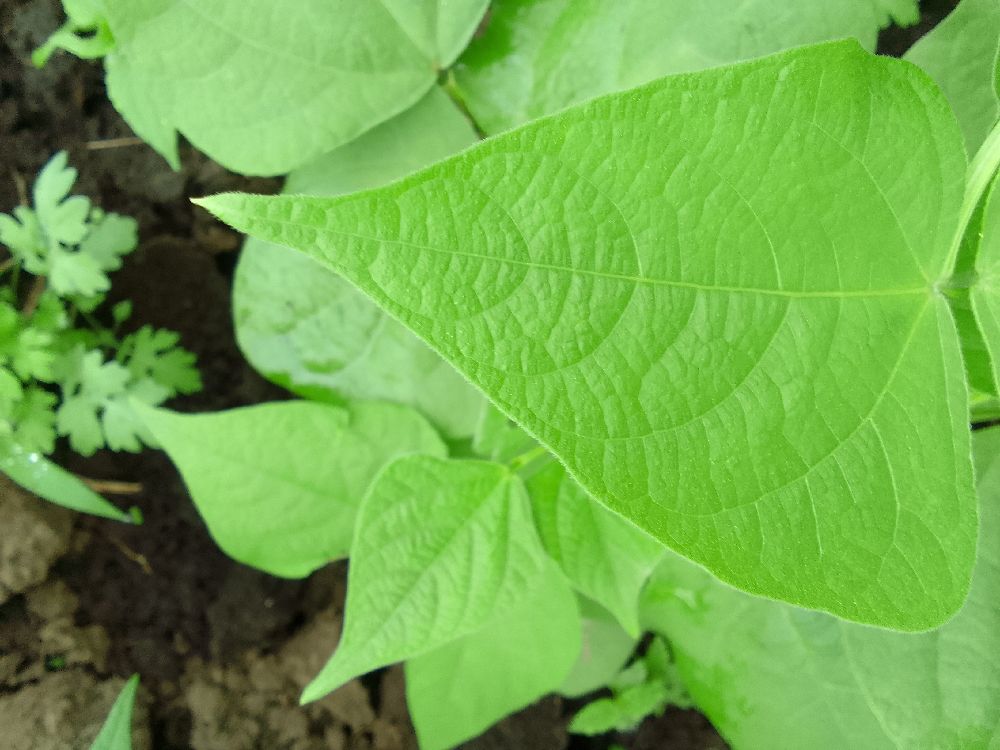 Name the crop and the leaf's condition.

common bean, healthy
